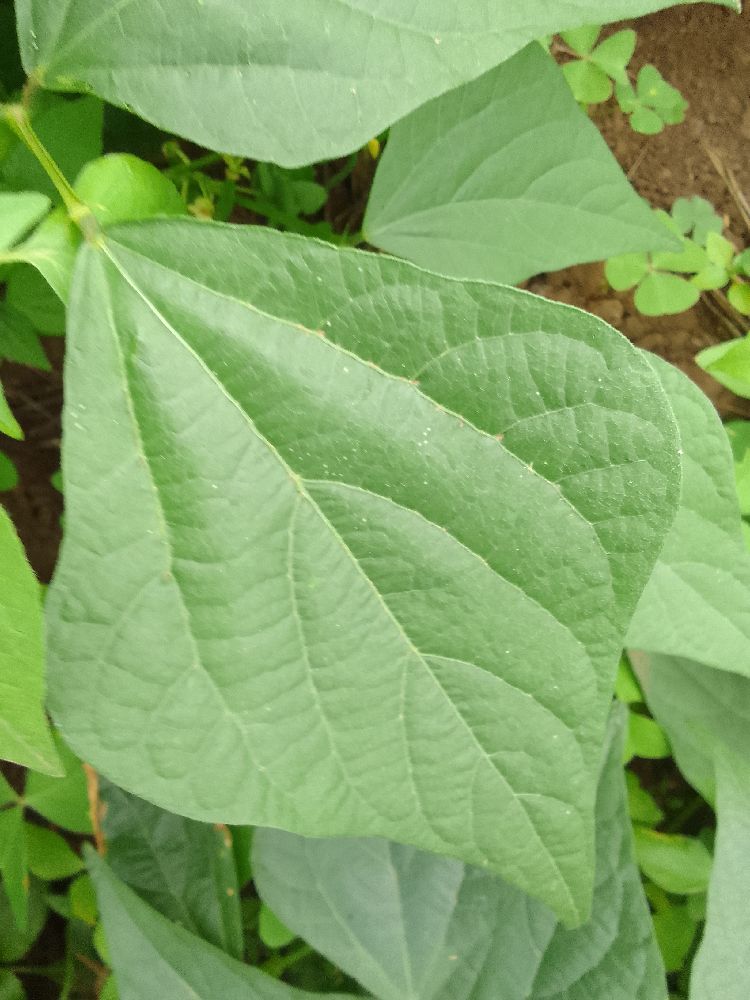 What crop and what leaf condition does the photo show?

common bean, healthy
